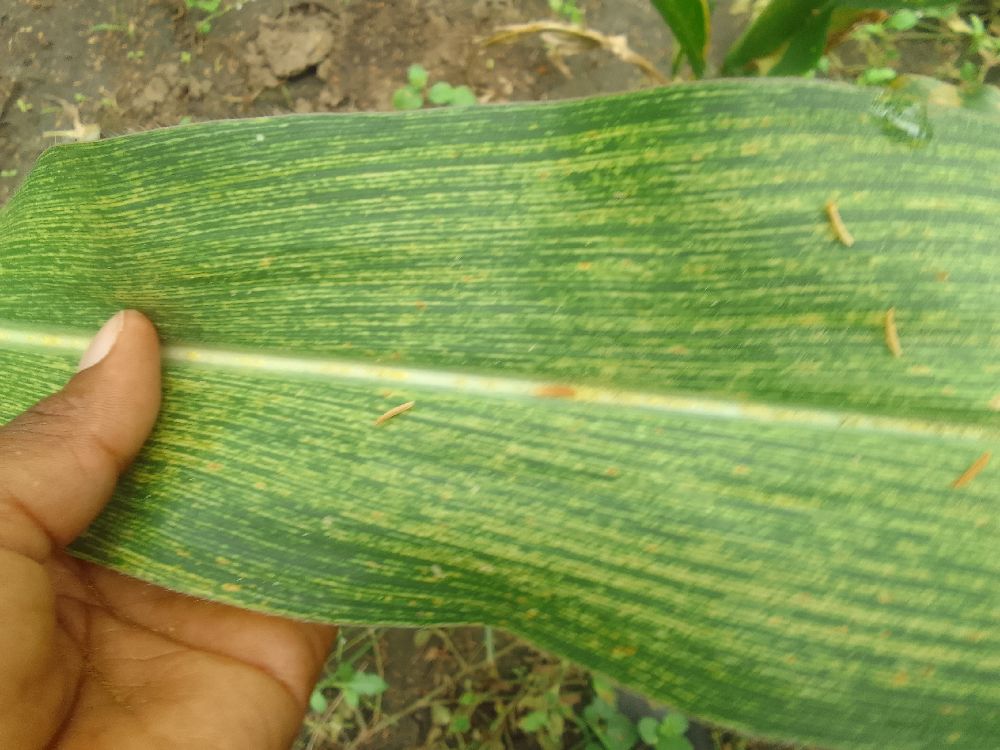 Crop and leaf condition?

maize, maize streak virus
